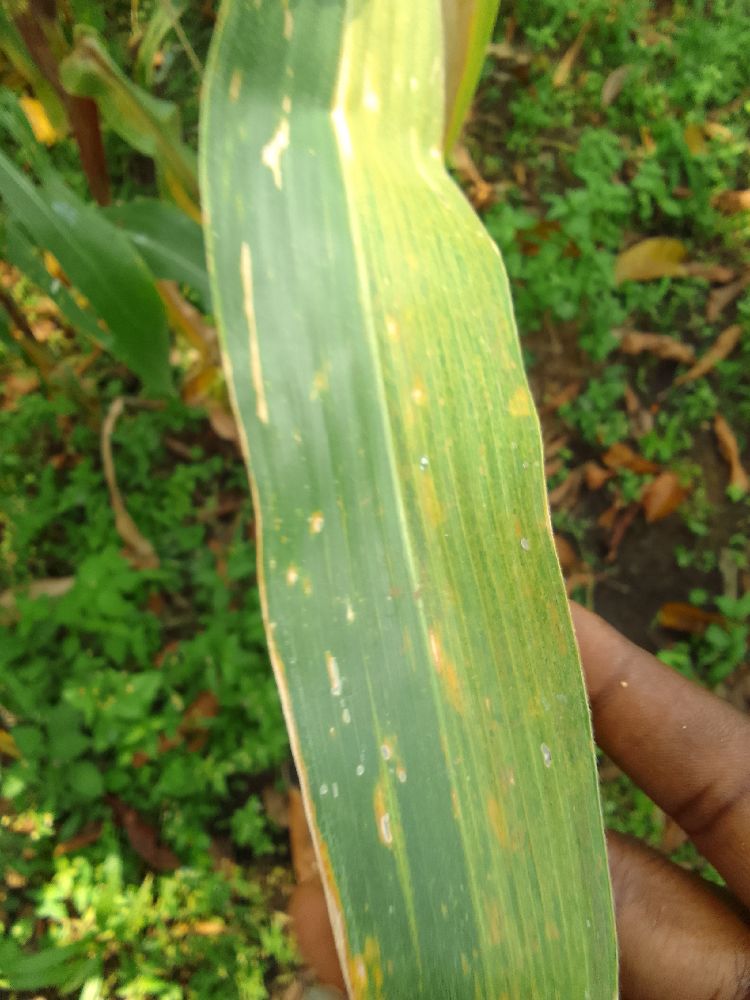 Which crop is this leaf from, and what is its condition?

maize, maize lethal necrosis
